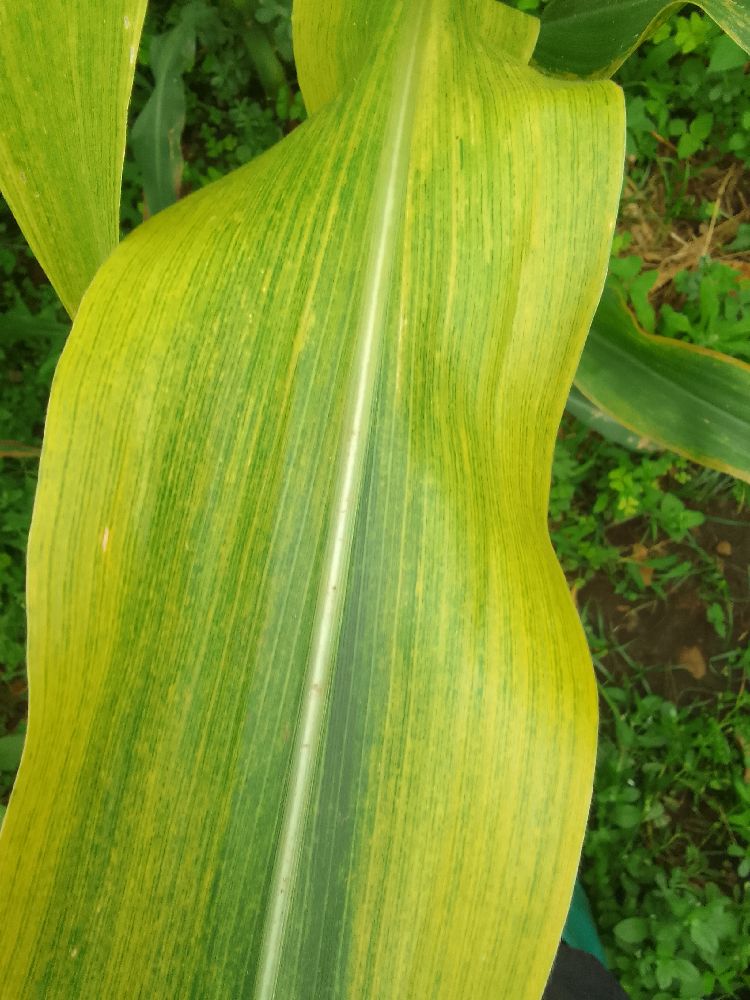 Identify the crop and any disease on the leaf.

maize, maize lethal necrosis
